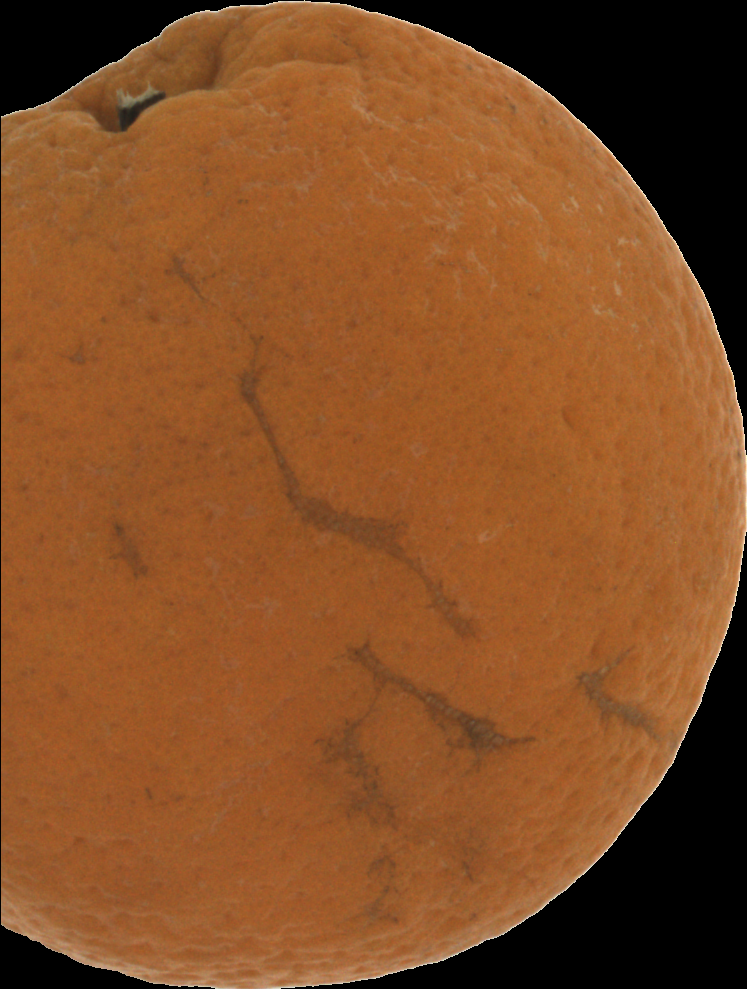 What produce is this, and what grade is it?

orange, bad
